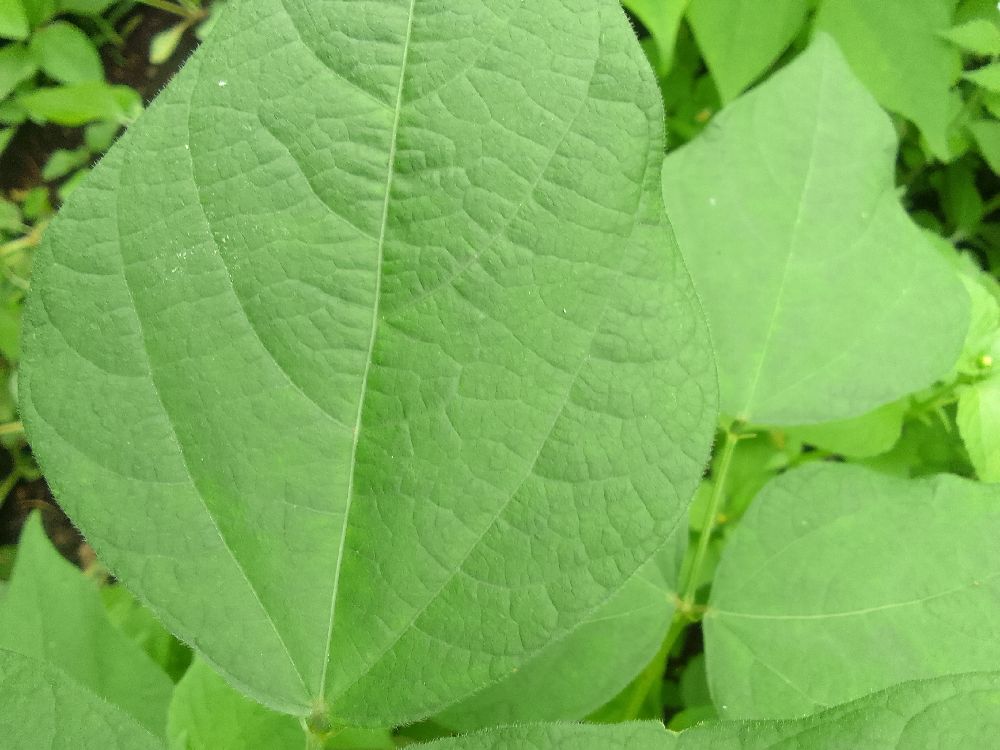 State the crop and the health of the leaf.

common bean, healthy
